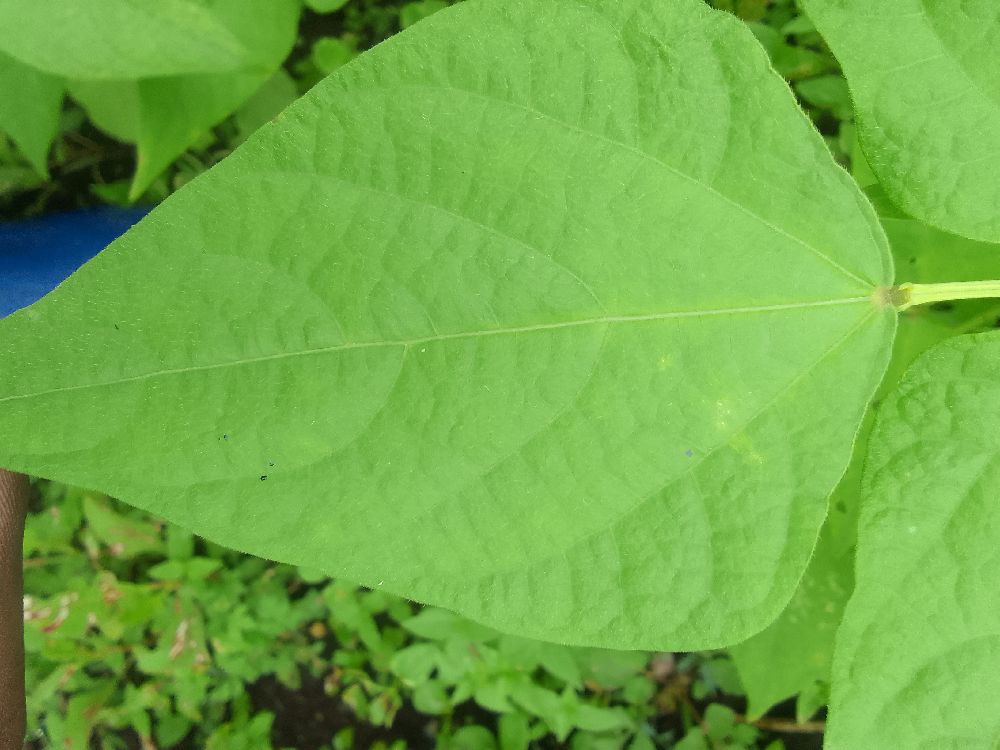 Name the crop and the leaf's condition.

common bean, healthy
